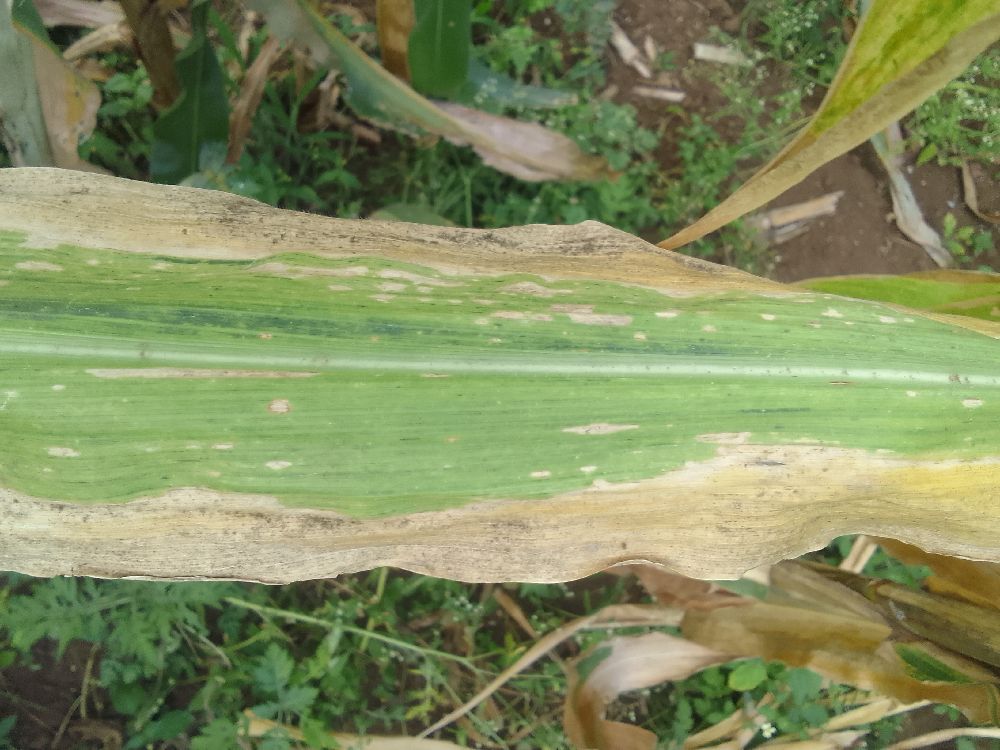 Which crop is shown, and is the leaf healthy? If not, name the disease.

maize, maize lethal necrosis
